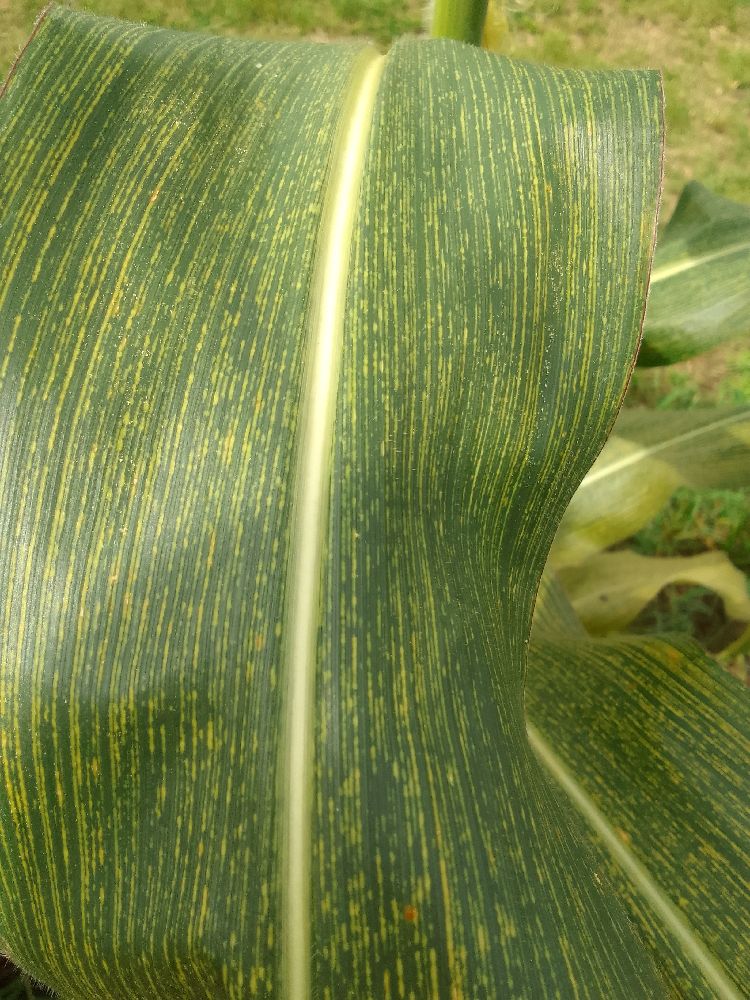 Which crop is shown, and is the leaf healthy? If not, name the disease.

maize, maize streak virus
